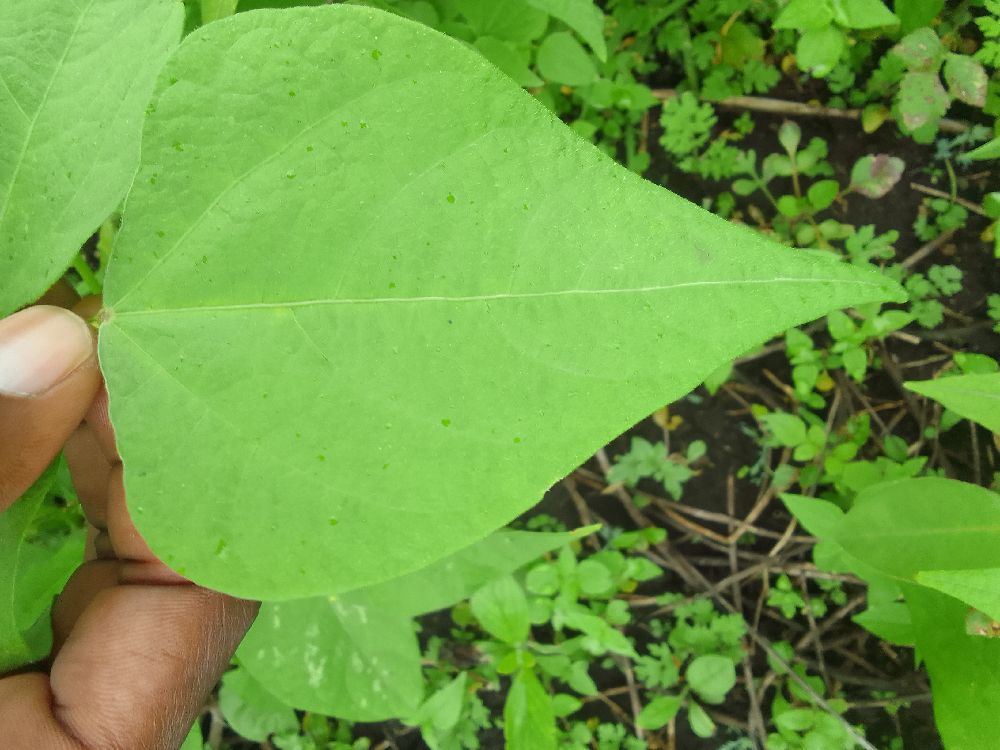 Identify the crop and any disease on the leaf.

common bean, healthy
